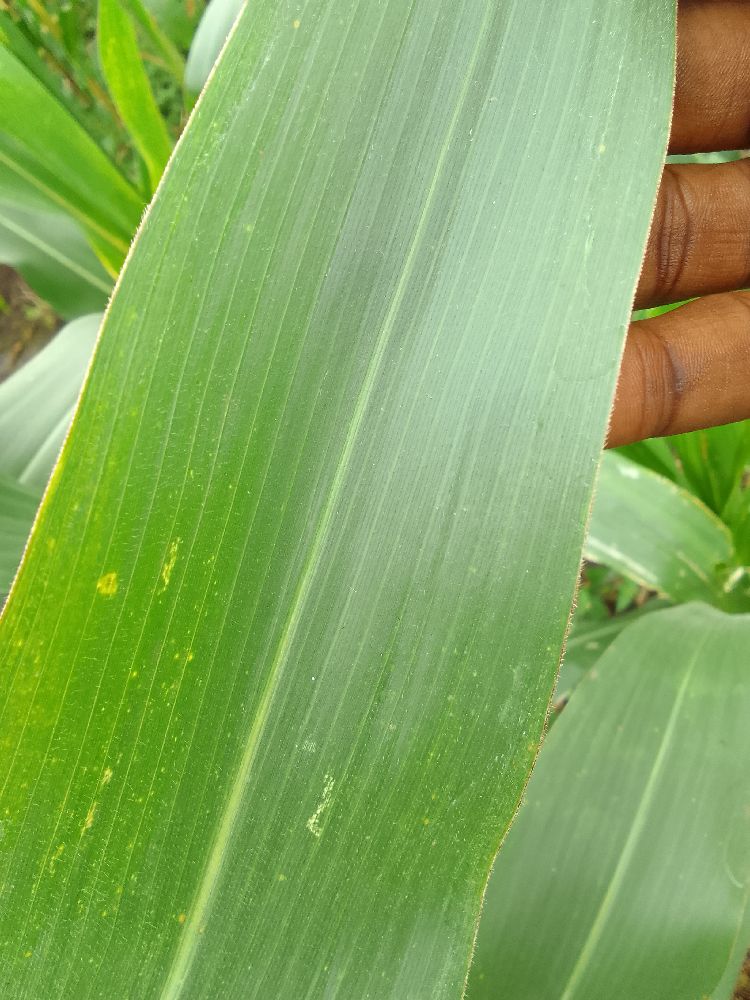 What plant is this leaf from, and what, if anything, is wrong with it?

maize, healthy
